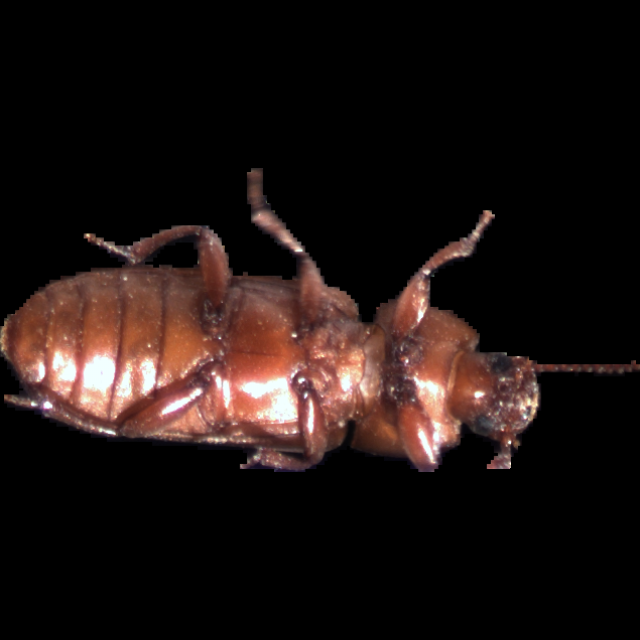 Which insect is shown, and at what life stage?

mealworm beetle
